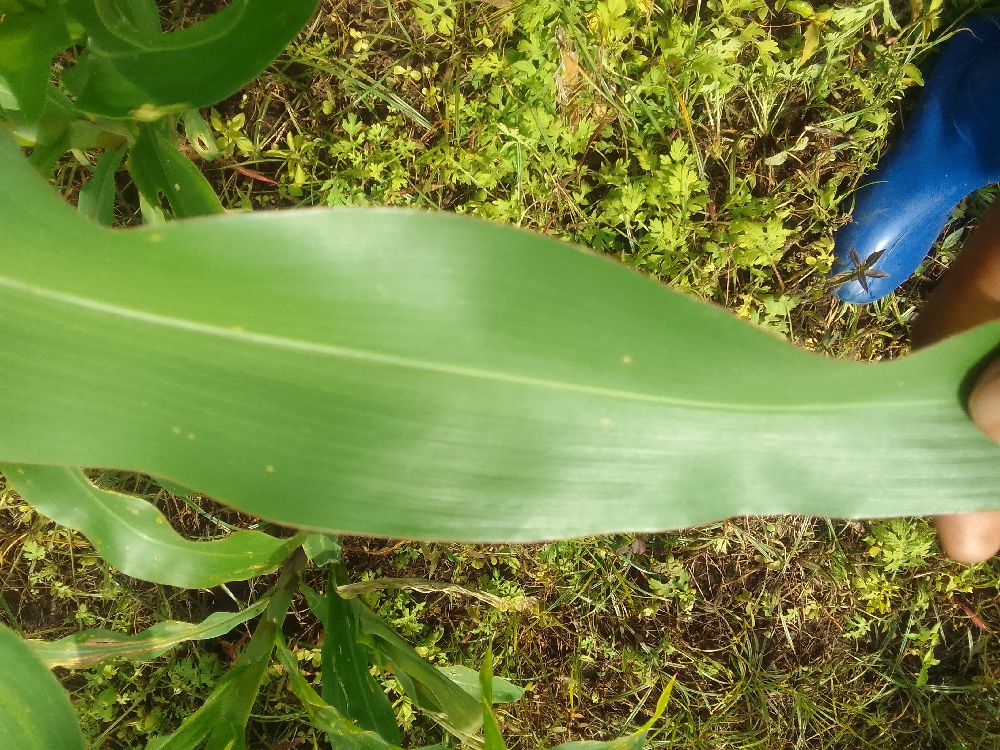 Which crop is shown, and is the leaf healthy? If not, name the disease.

maize, healthy
